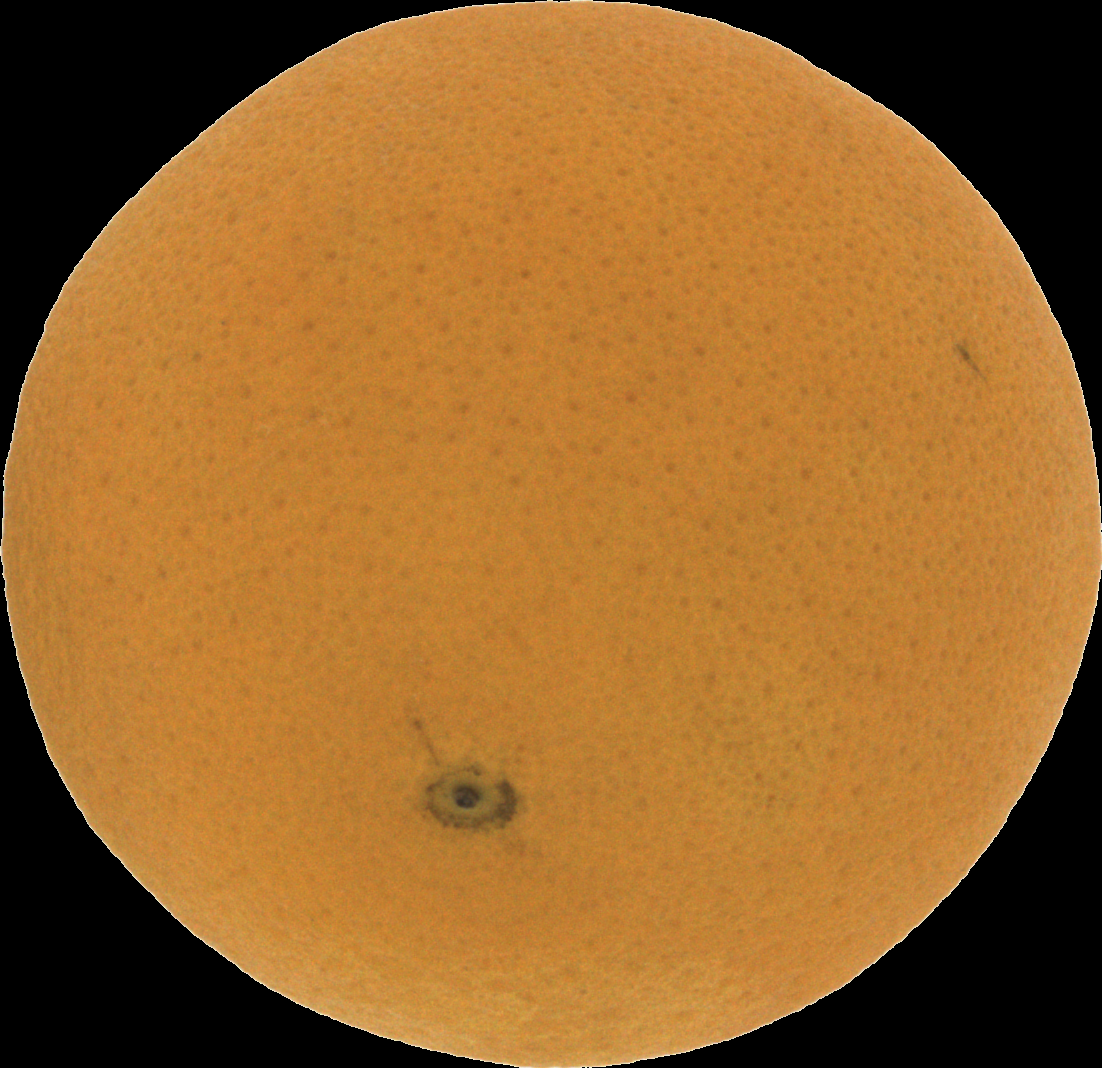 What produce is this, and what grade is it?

orange, good
